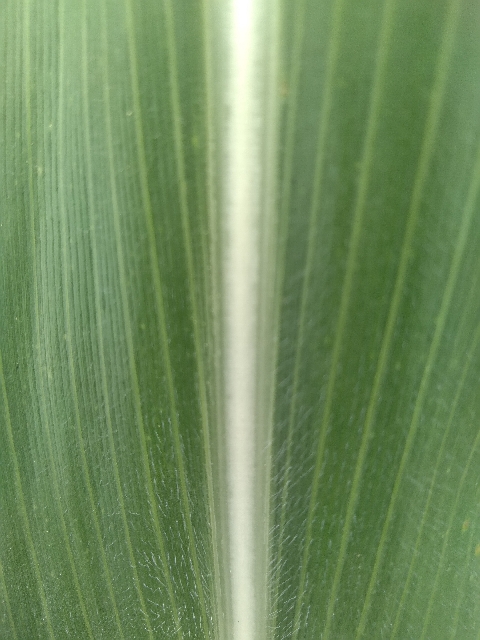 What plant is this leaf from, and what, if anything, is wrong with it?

maize, healthy
